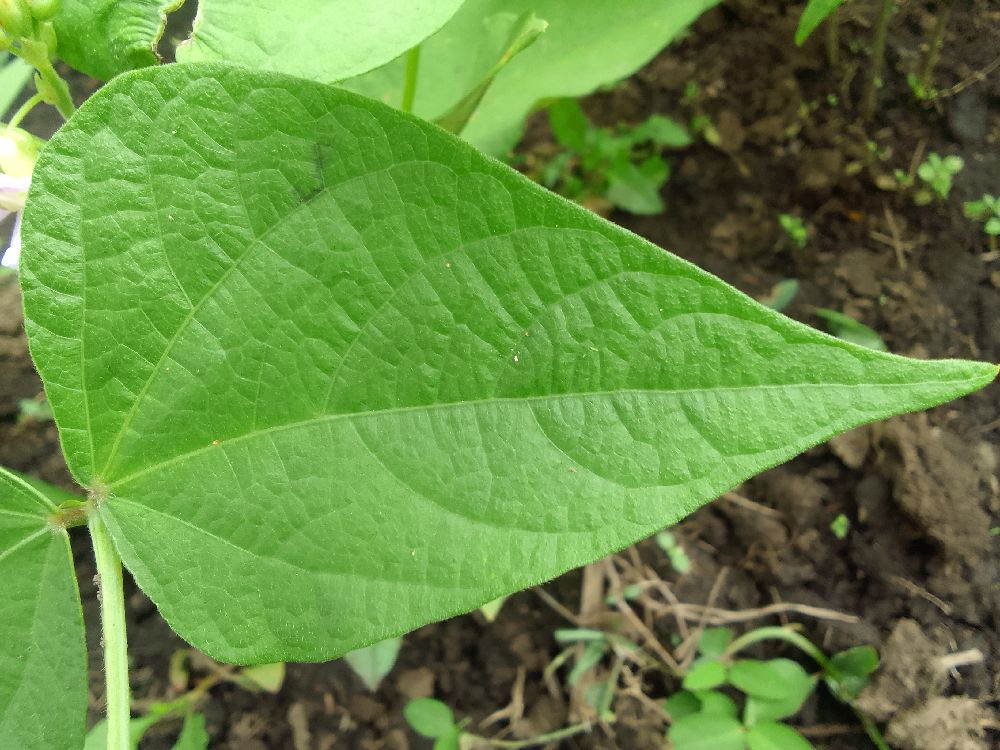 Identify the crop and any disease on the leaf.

common bean, healthy
